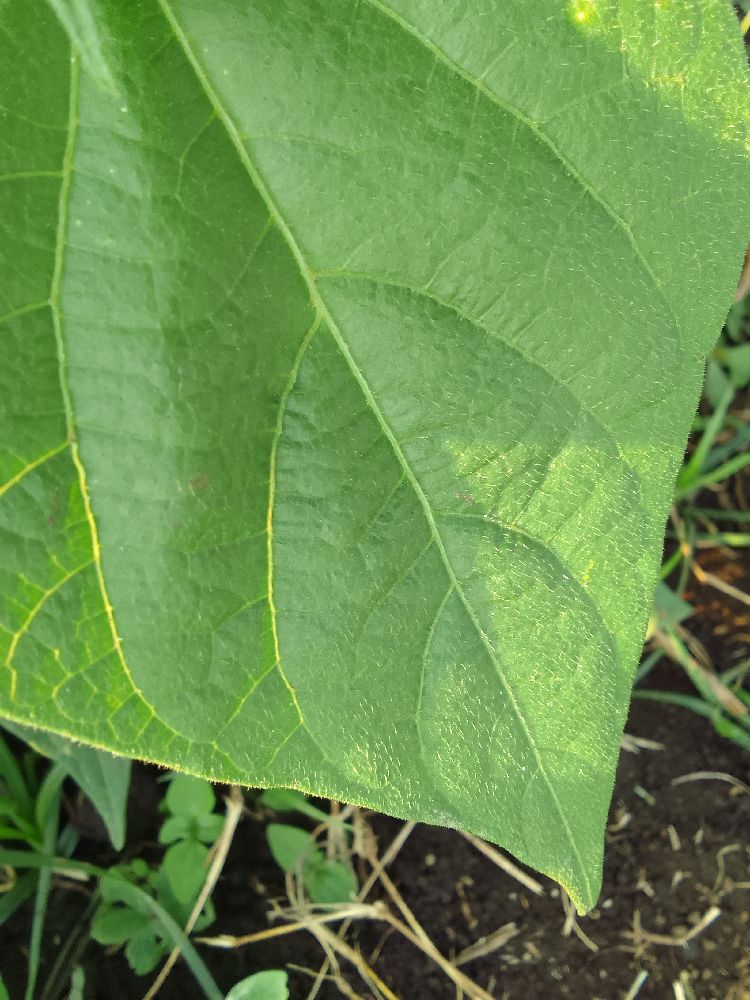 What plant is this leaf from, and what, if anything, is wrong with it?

common bean, healthy
